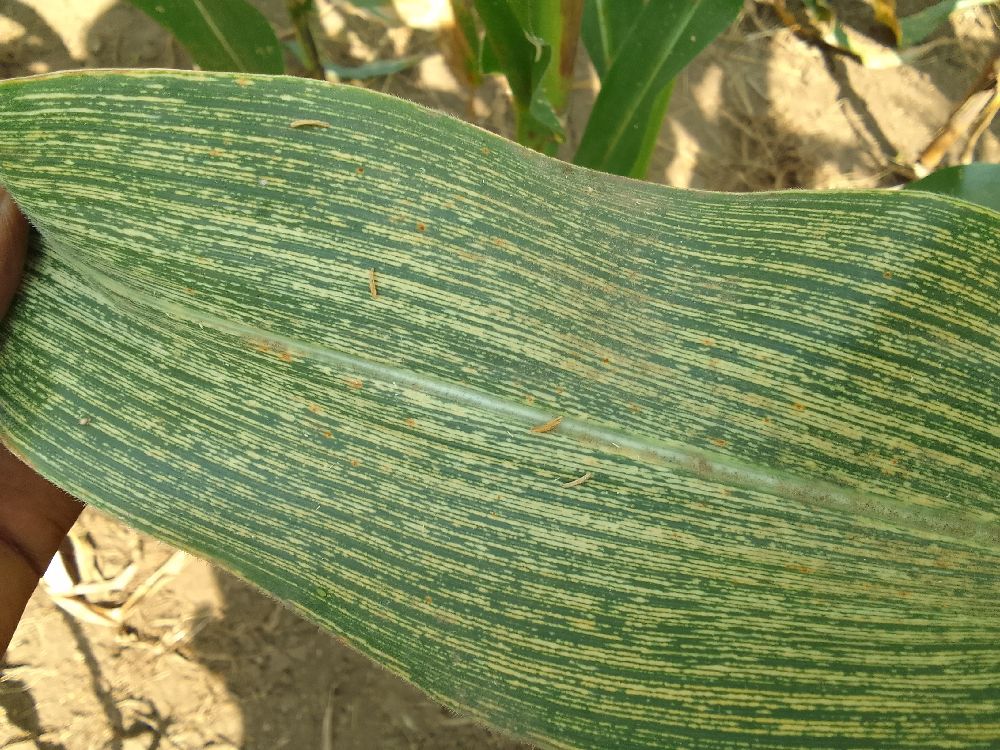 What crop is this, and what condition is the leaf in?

maize, maize streak virus
